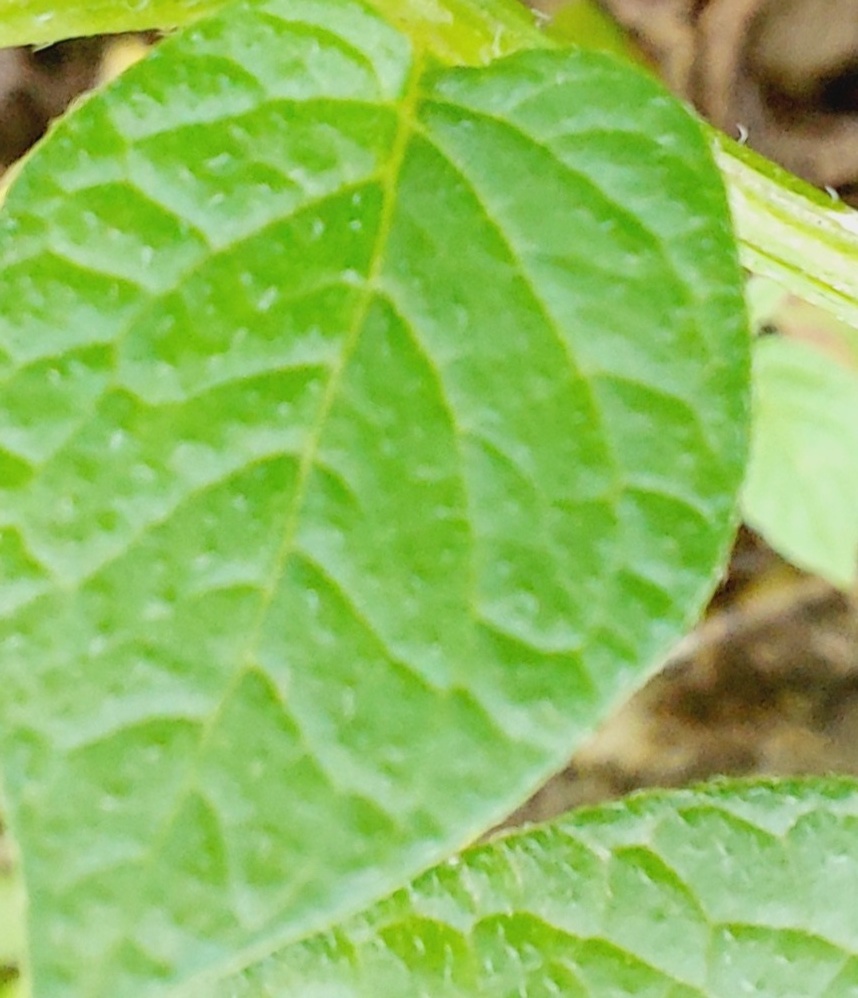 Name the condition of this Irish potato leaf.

healthy
